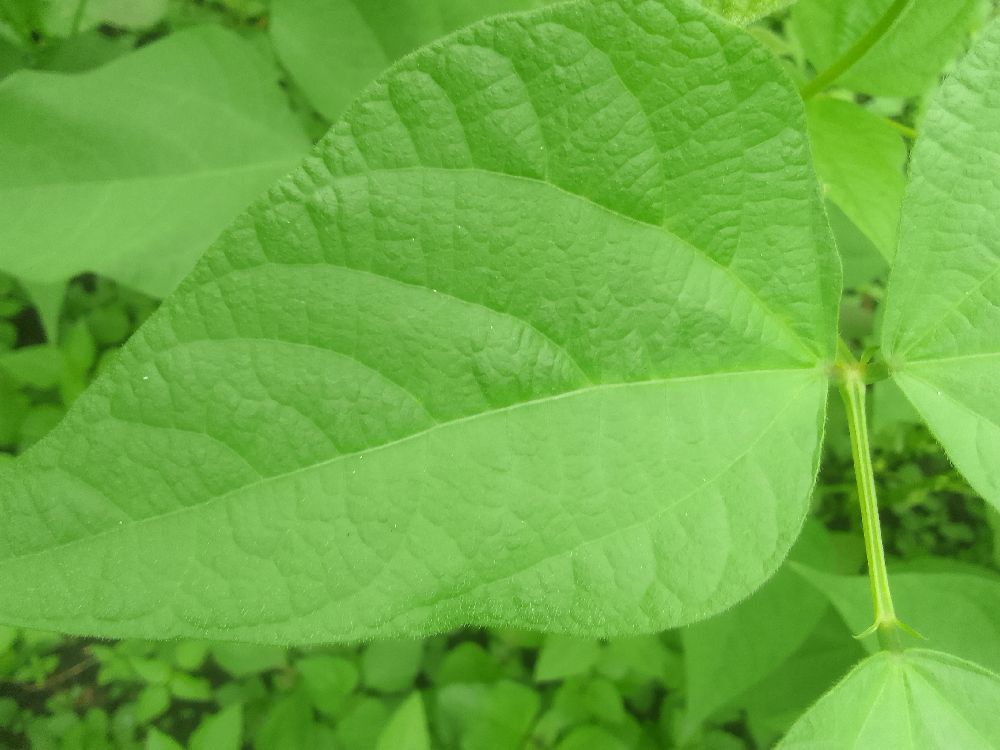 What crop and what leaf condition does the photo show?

common bean, healthy
